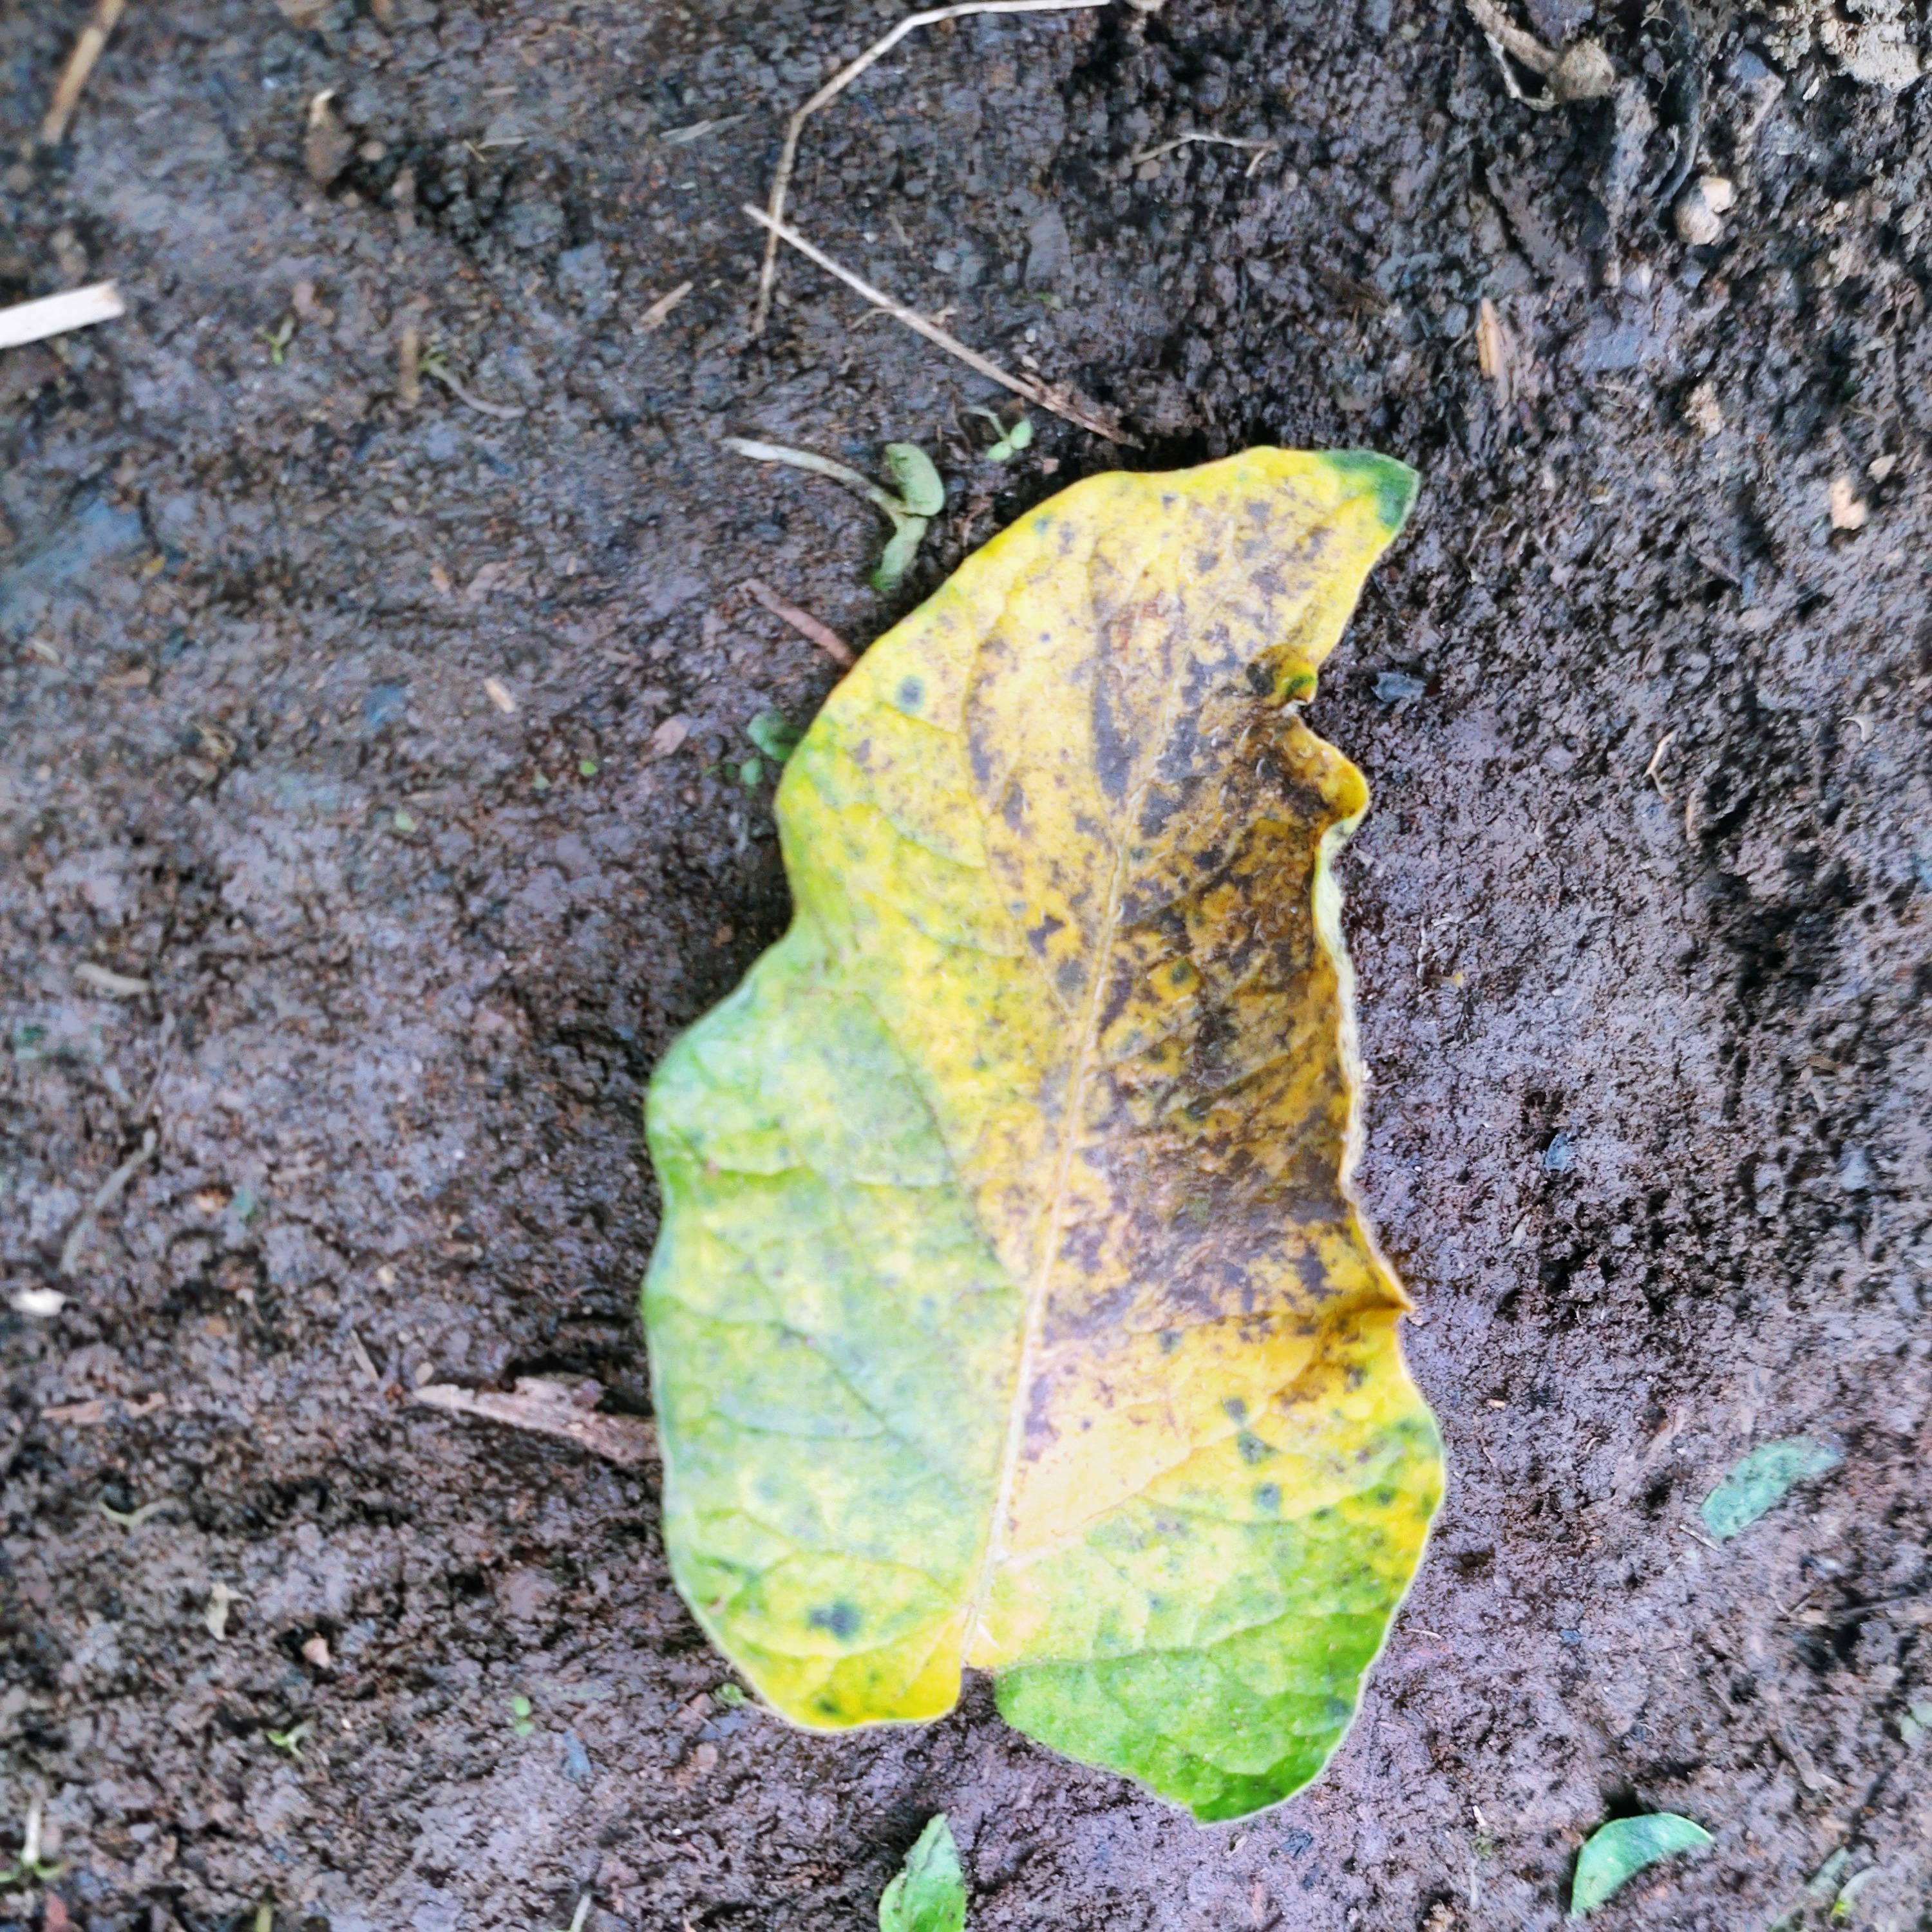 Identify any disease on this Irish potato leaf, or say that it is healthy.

late blight
